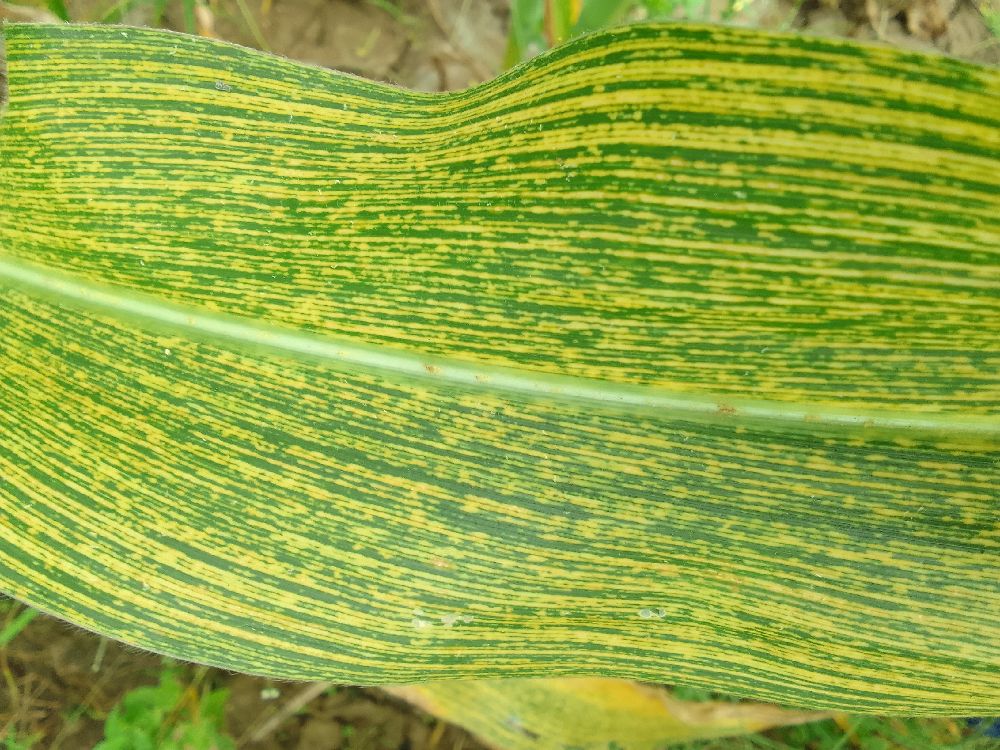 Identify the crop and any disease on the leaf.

maize, maize streak virus
